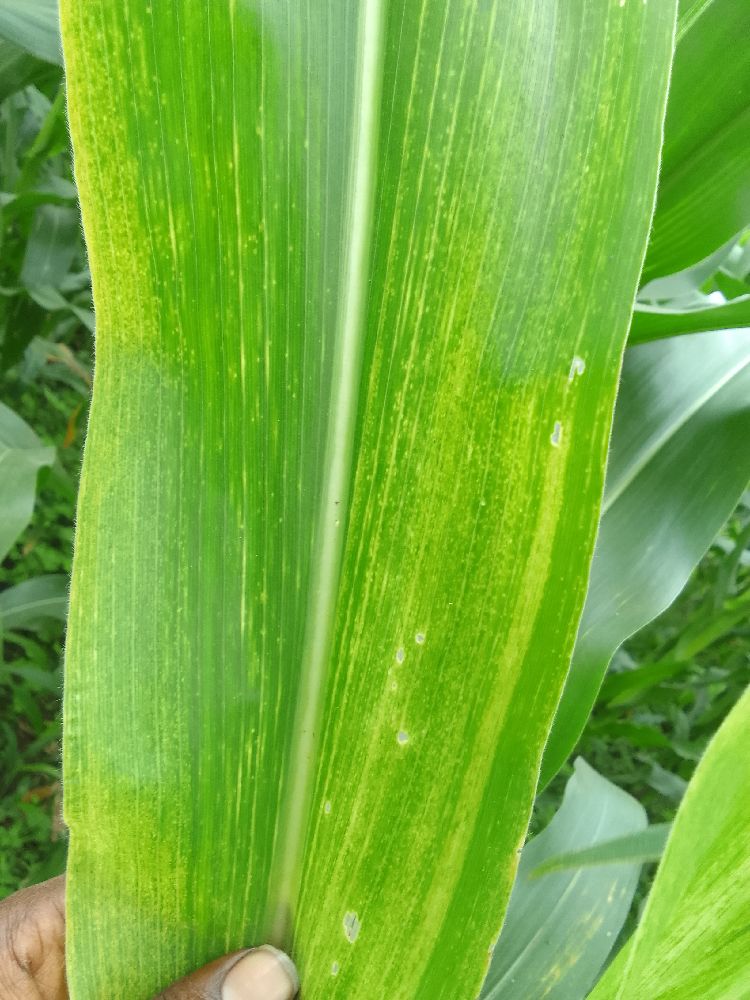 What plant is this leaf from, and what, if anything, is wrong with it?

maize, maize lethal necrosis
